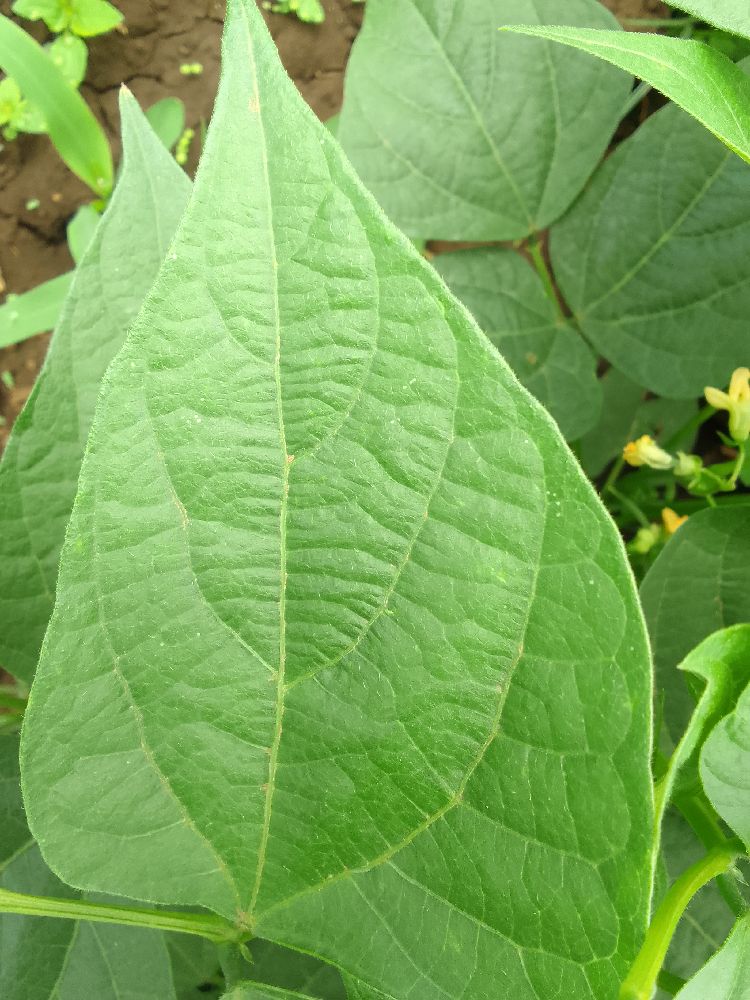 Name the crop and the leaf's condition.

common bean, healthy
